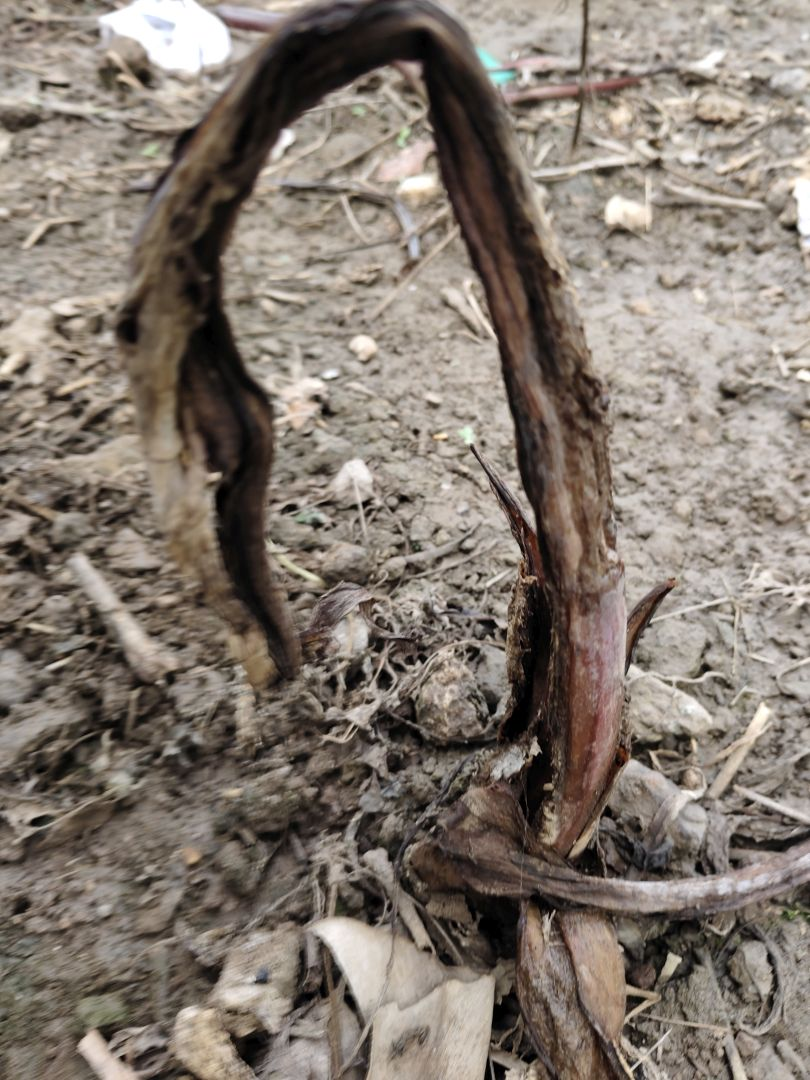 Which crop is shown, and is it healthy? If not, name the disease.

taro, root rot
